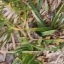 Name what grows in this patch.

grass
